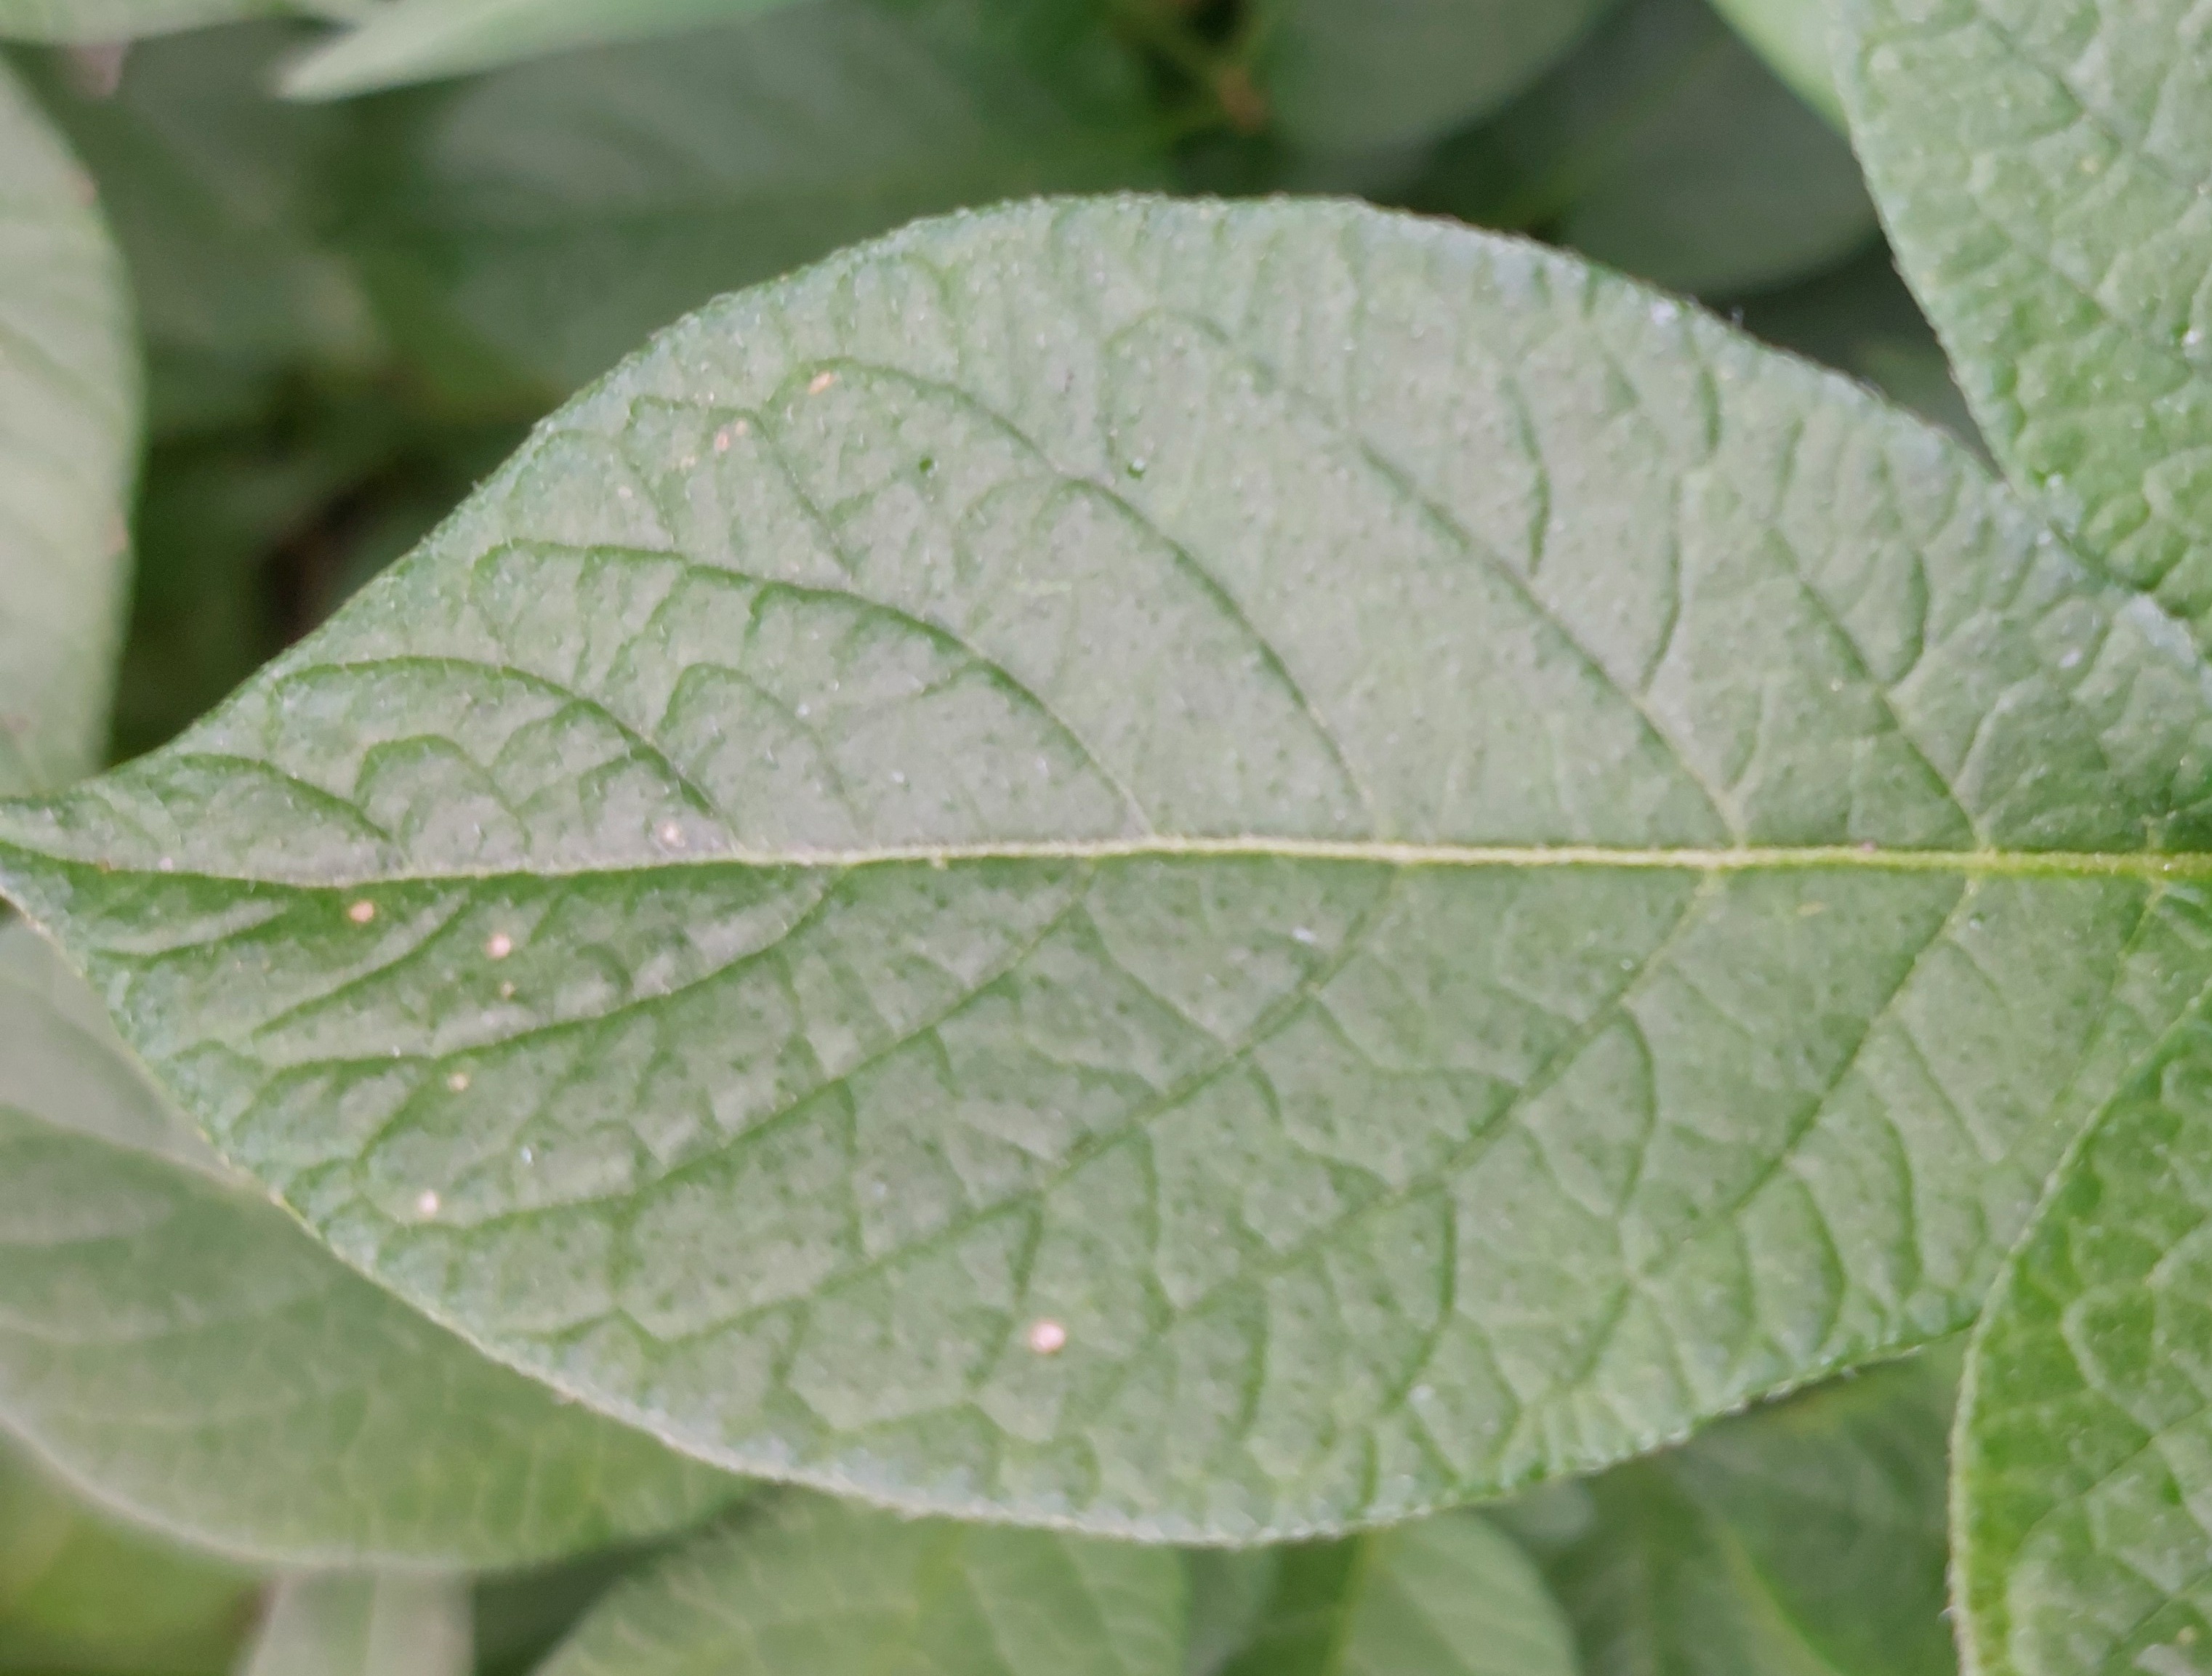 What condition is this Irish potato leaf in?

healthy
